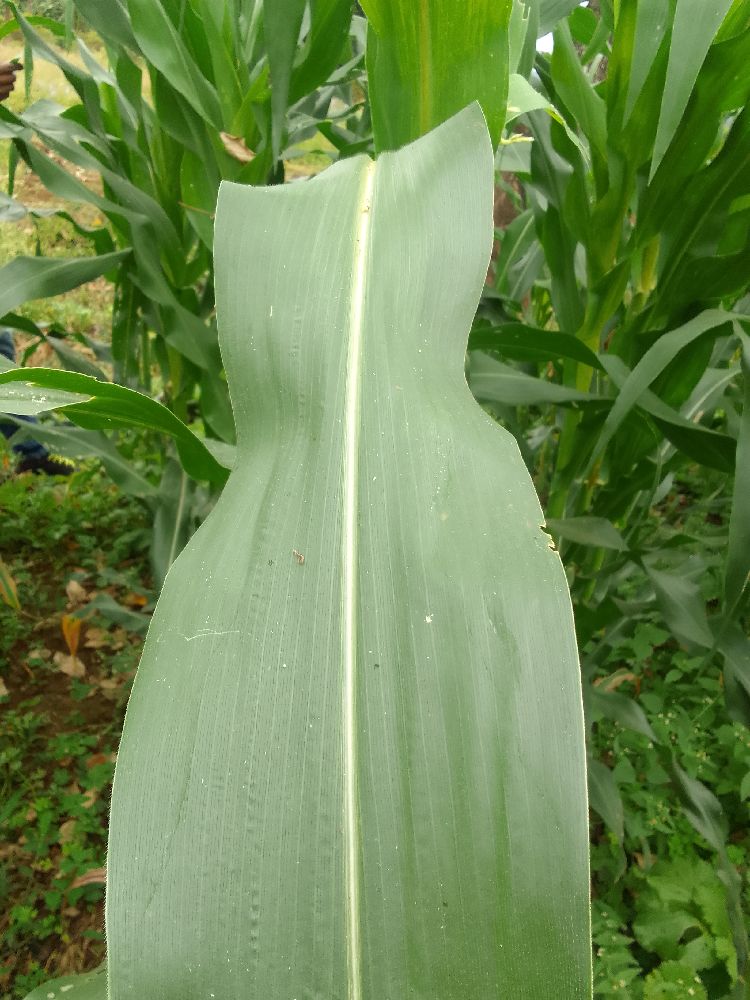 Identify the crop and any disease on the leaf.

maize, healthy
